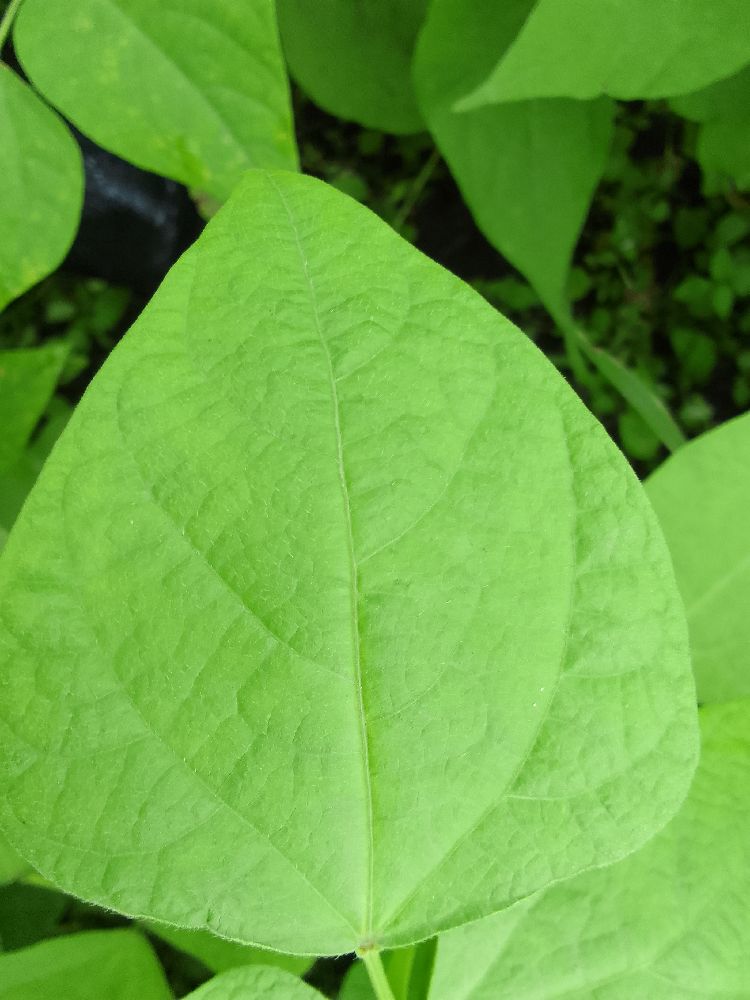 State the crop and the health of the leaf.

common bean, healthy
